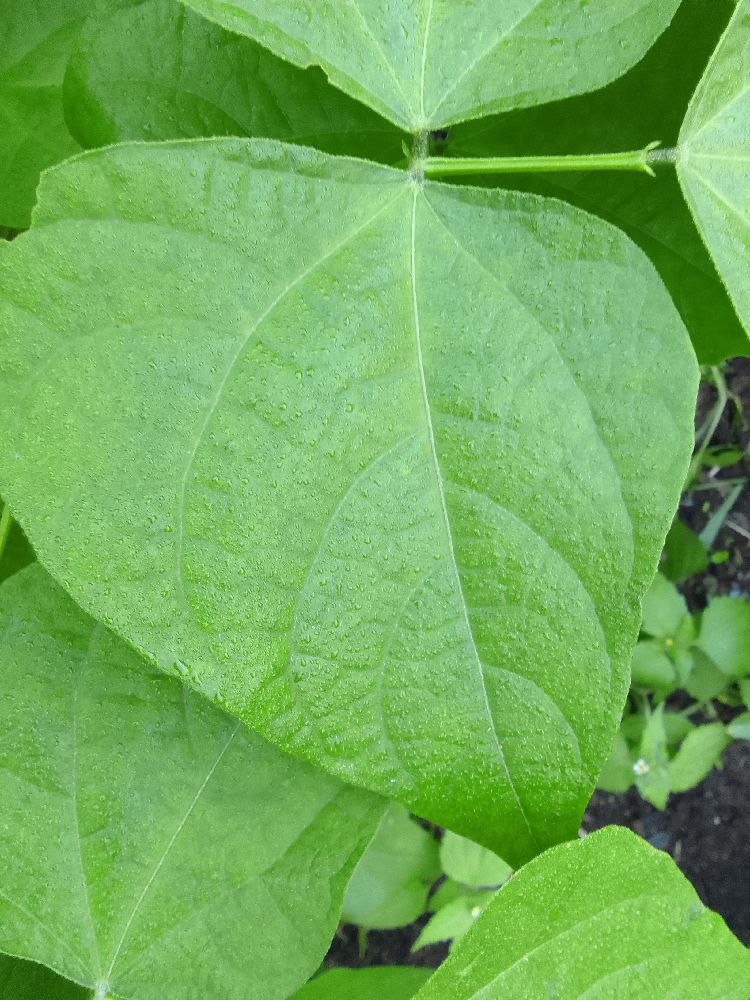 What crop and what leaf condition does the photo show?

common bean, healthy
